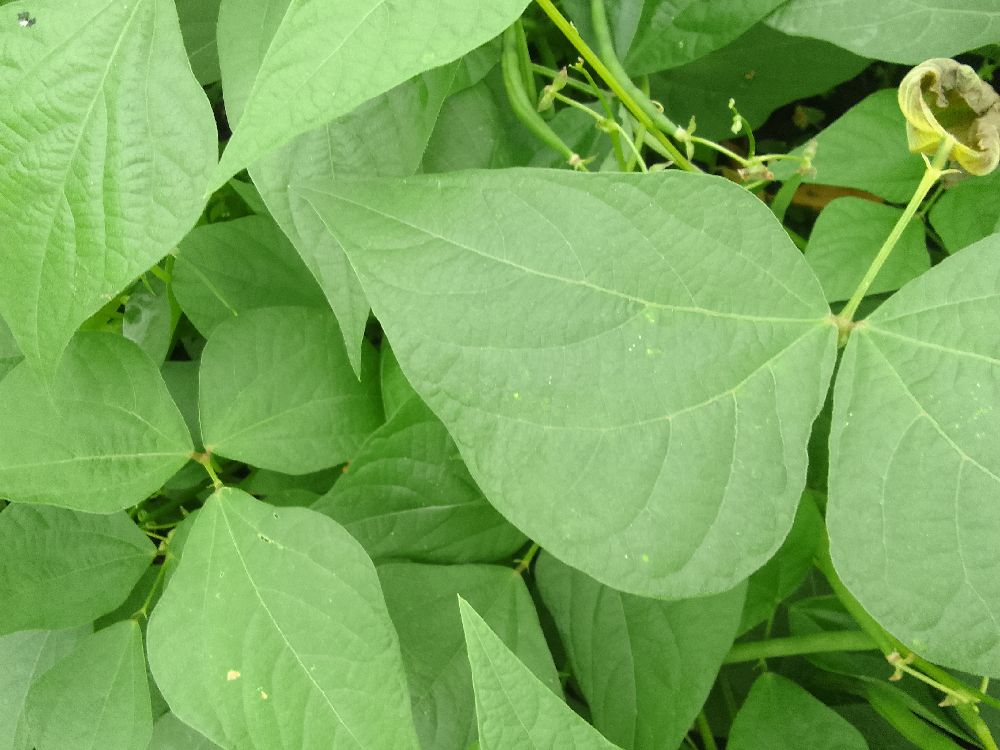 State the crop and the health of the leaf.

common bean, healthy
